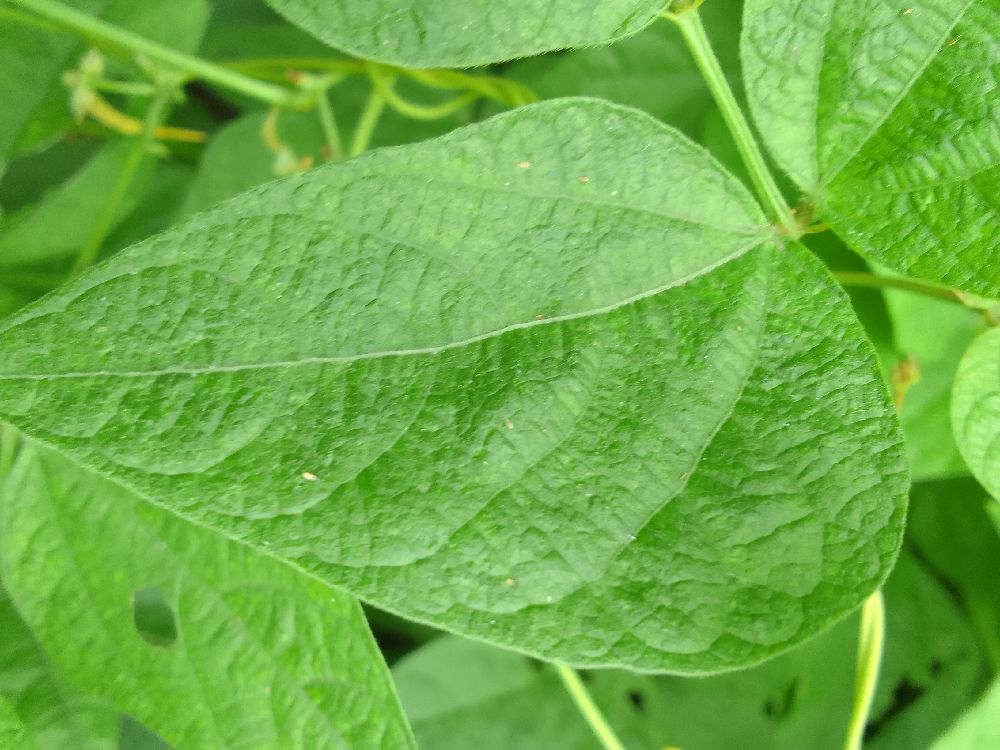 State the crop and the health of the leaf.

common bean, healthy
